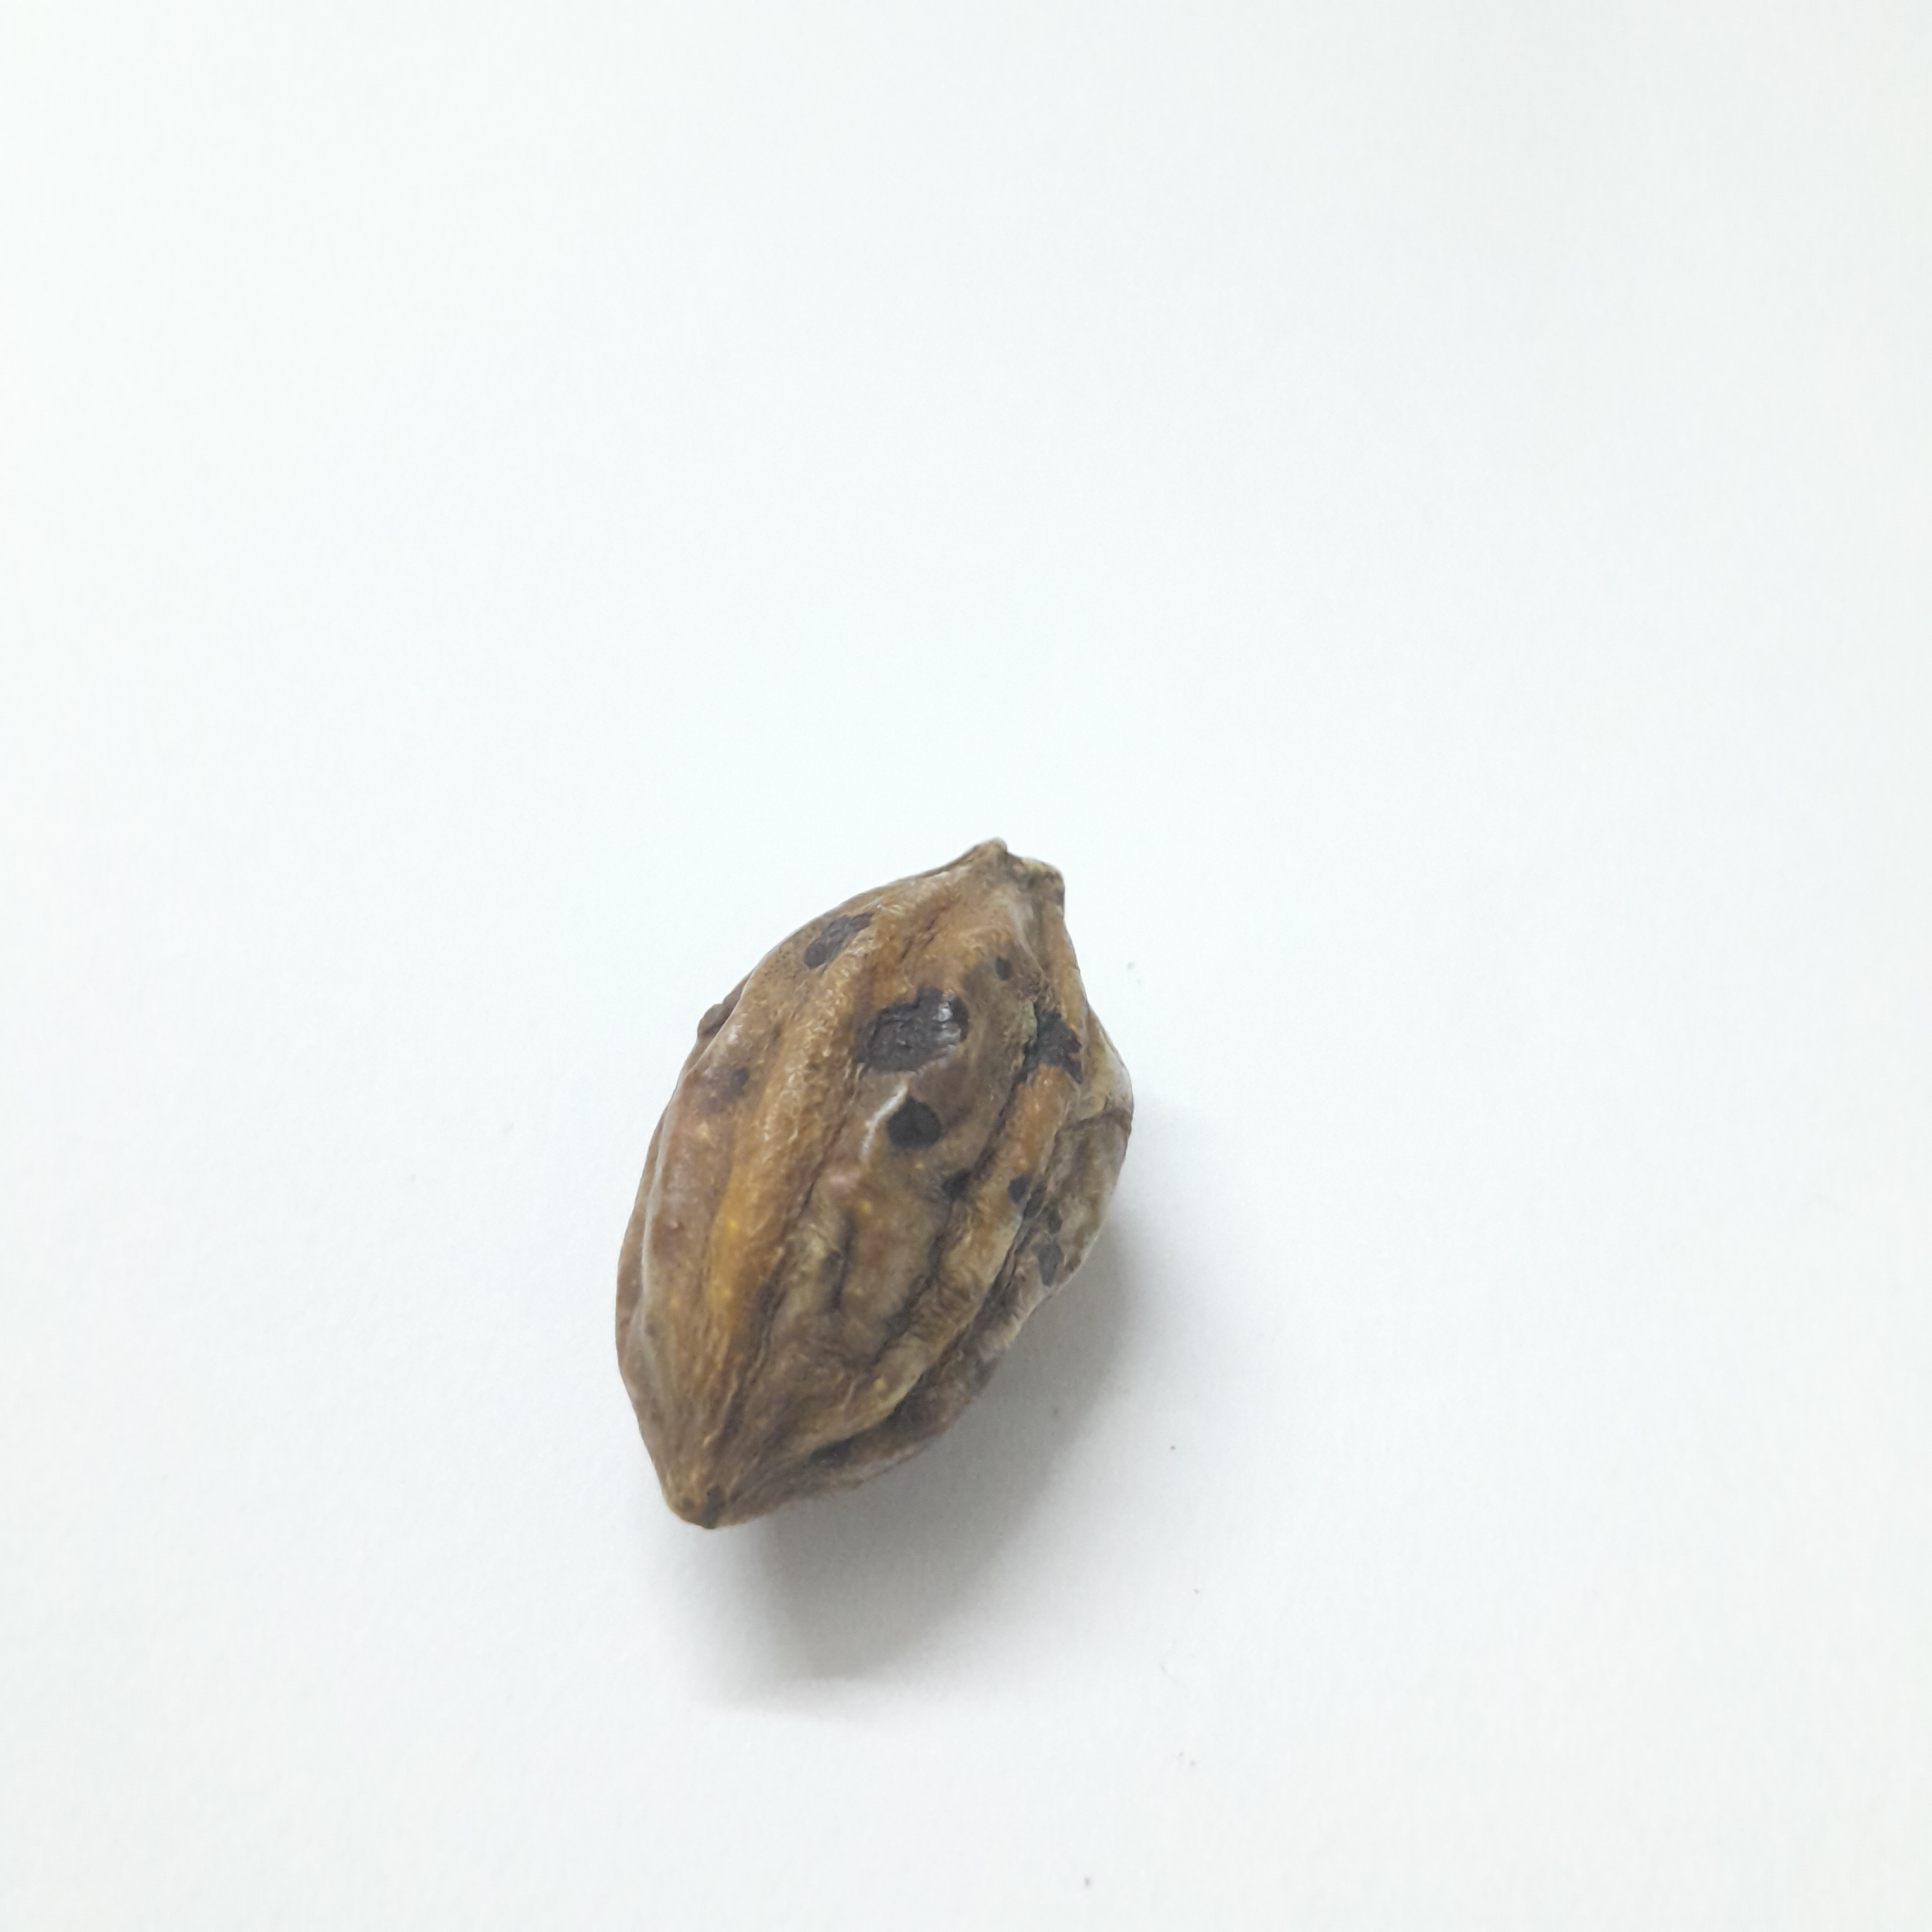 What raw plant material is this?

hirdaa
